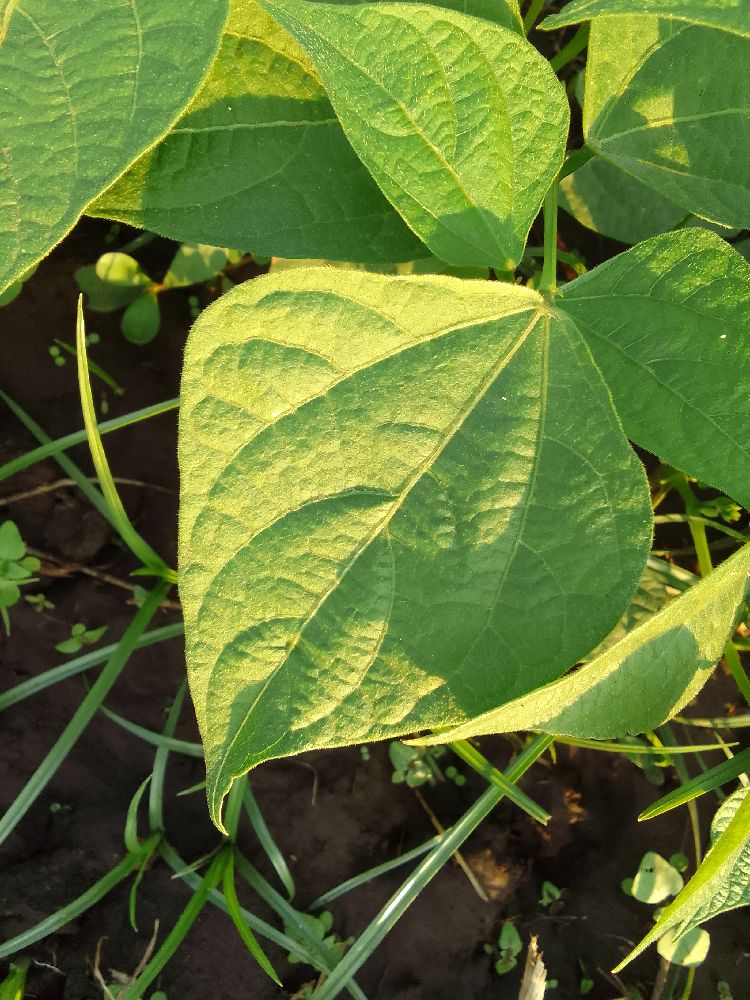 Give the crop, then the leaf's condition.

common bean, healthy
